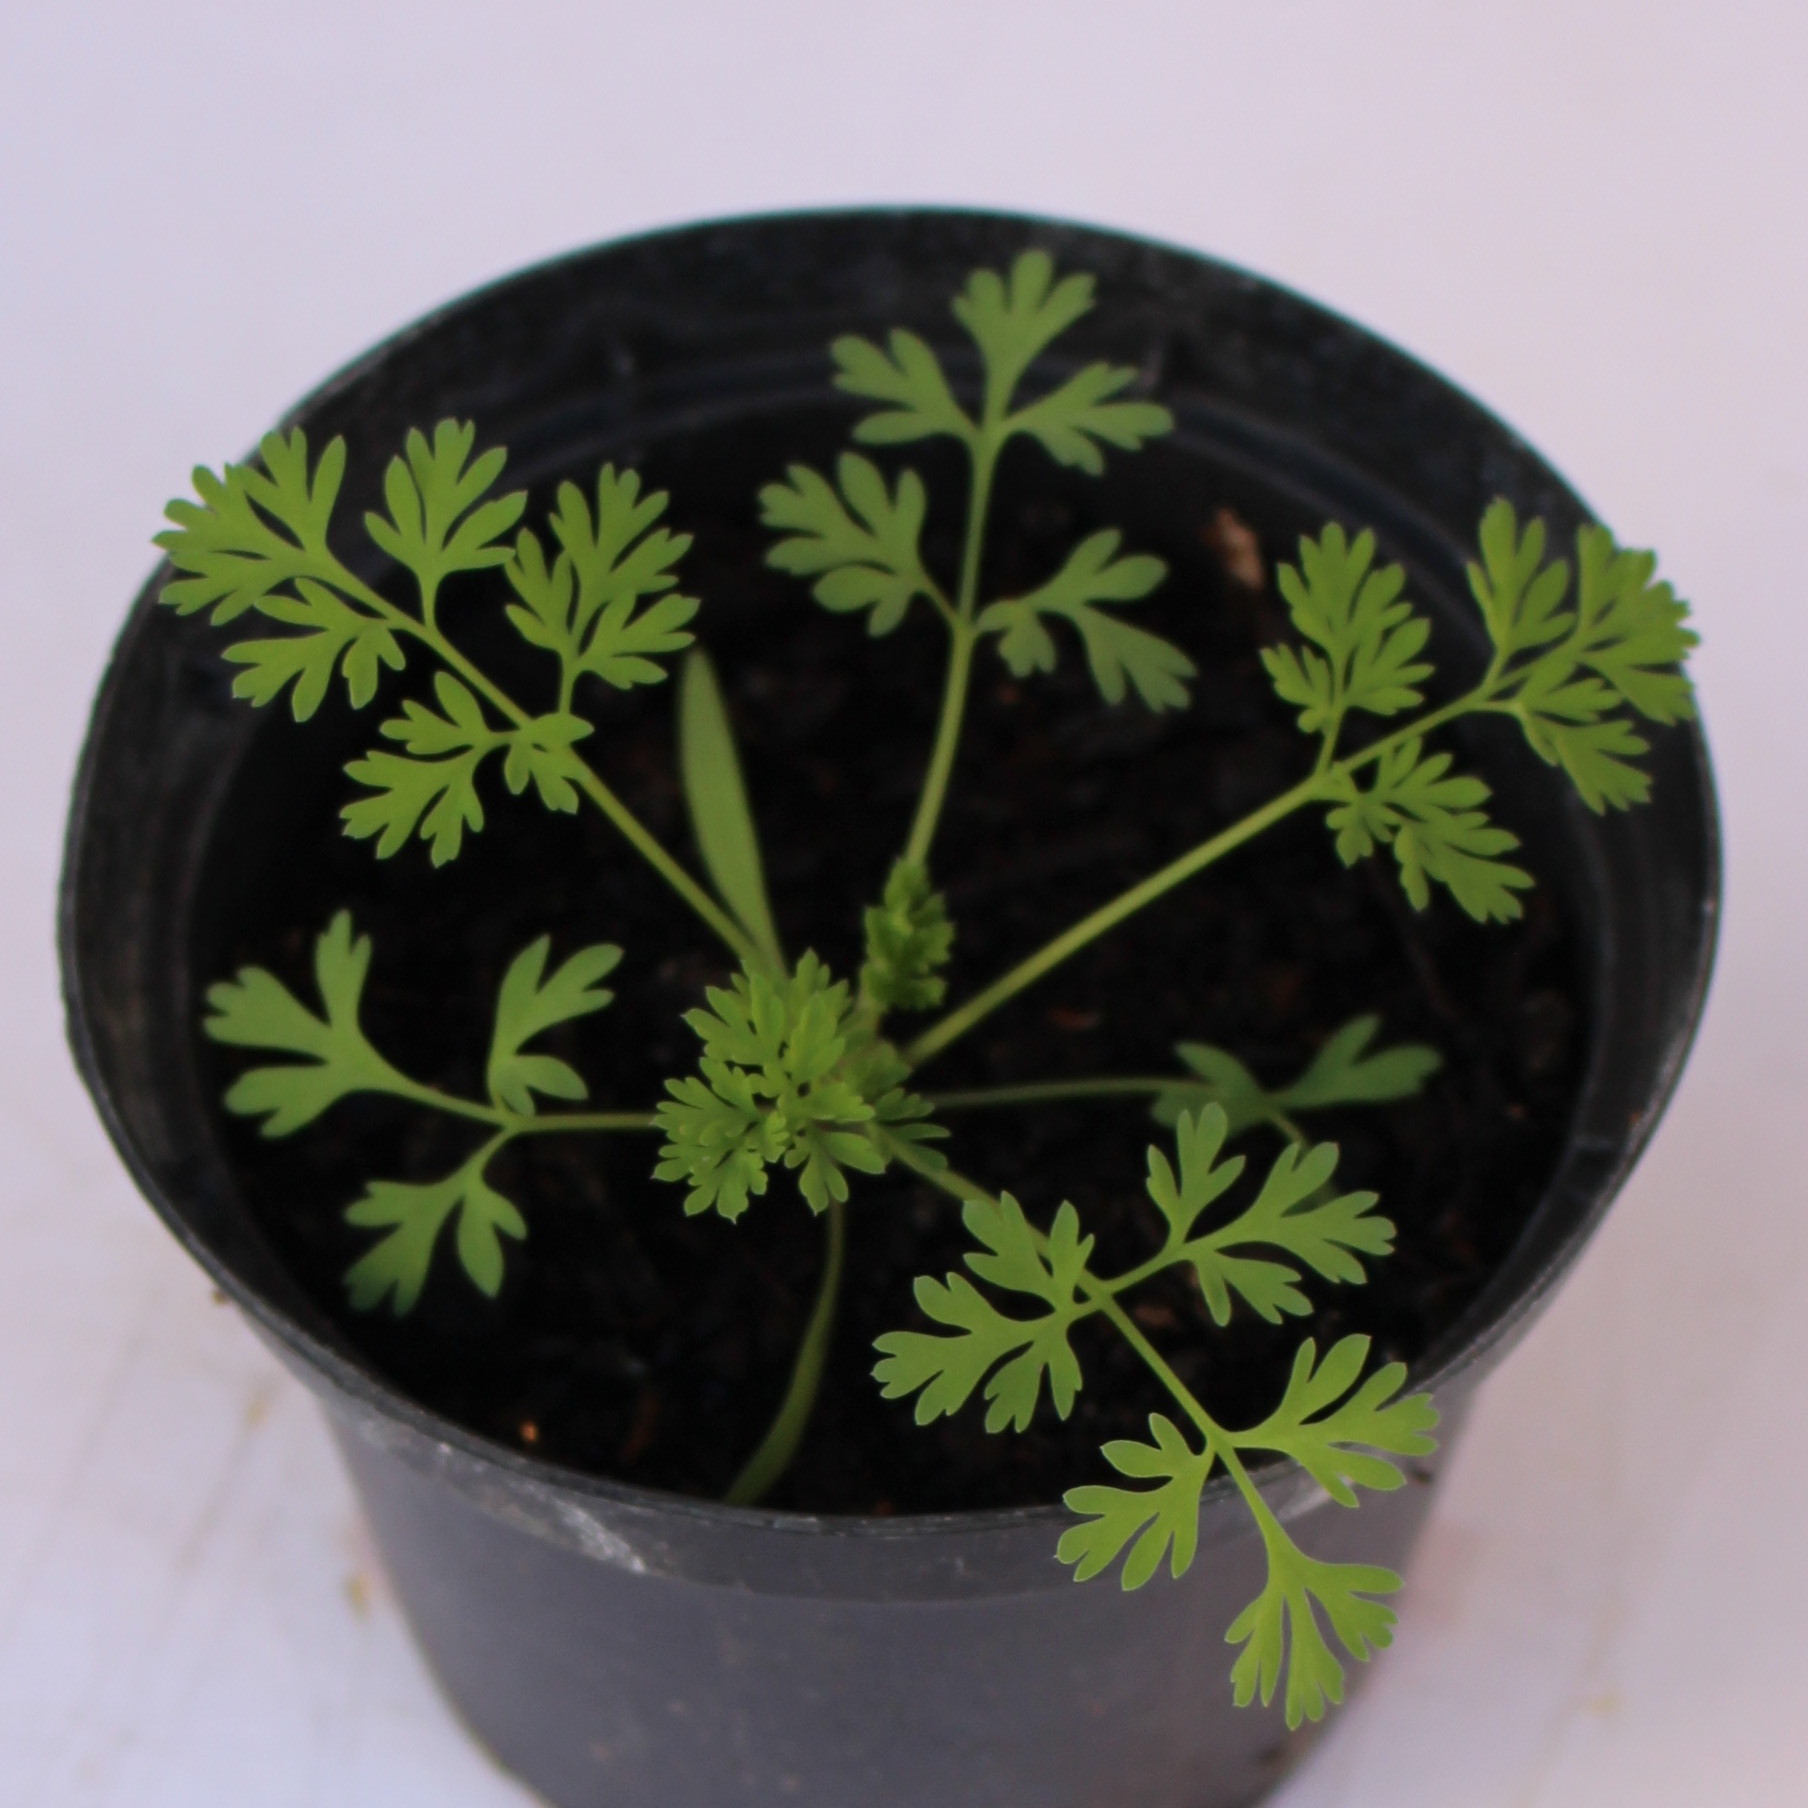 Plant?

Fumaria officinalis
